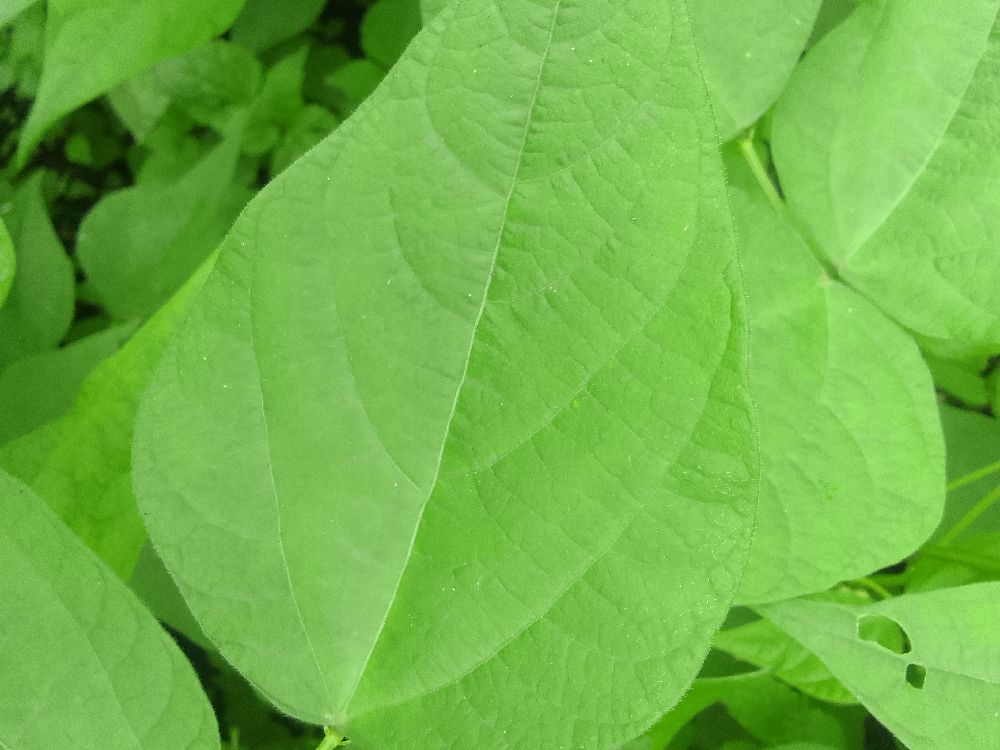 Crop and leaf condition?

common bean, healthy
